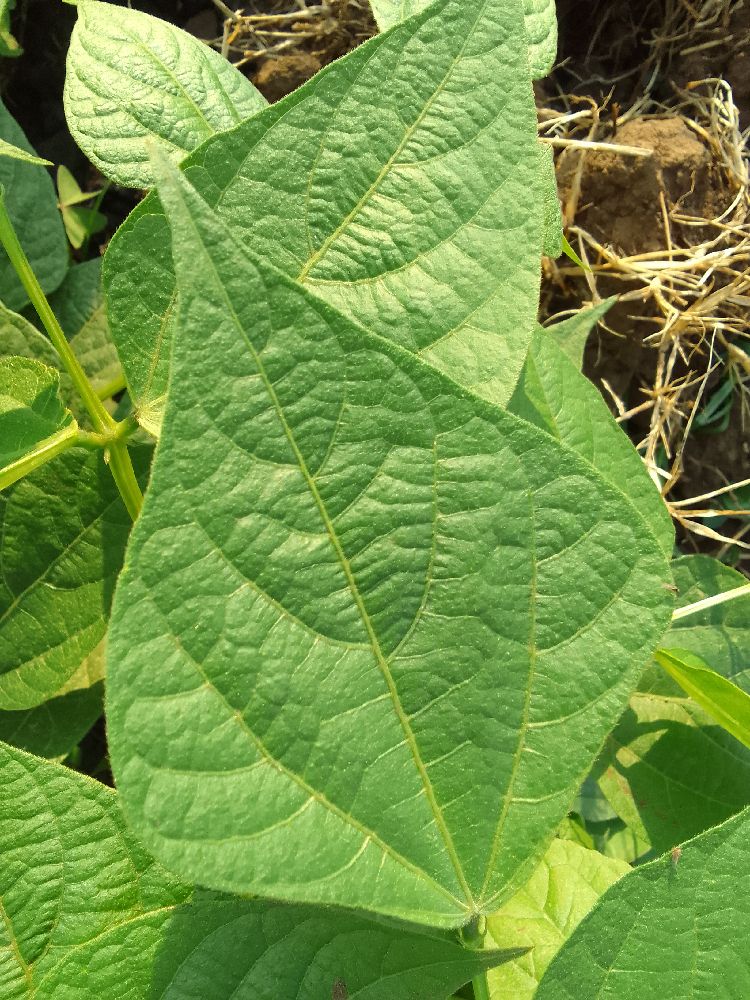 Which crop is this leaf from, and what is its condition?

common bean, healthy
